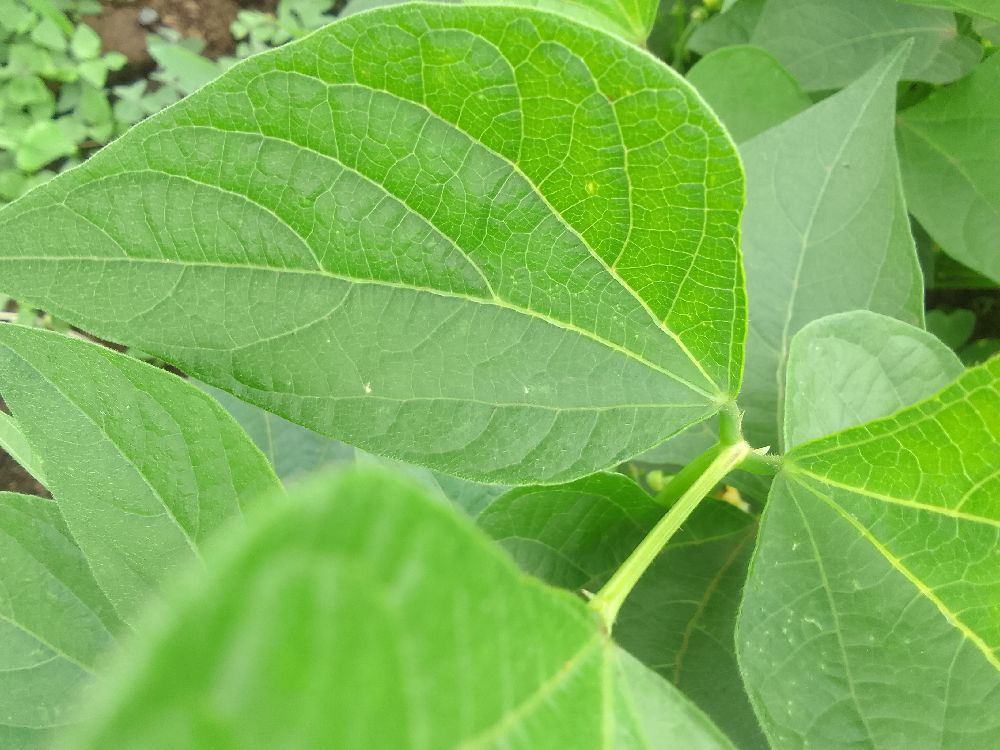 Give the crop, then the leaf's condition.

common bean, healthy
